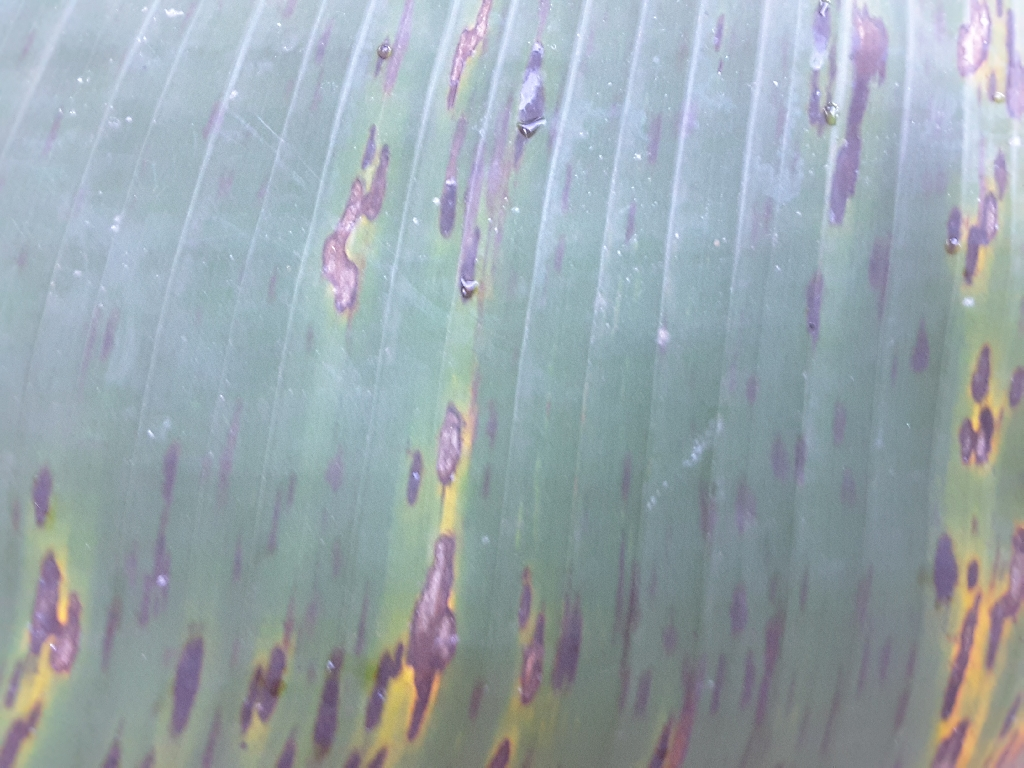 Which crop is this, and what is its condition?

banana, black sigatoka
